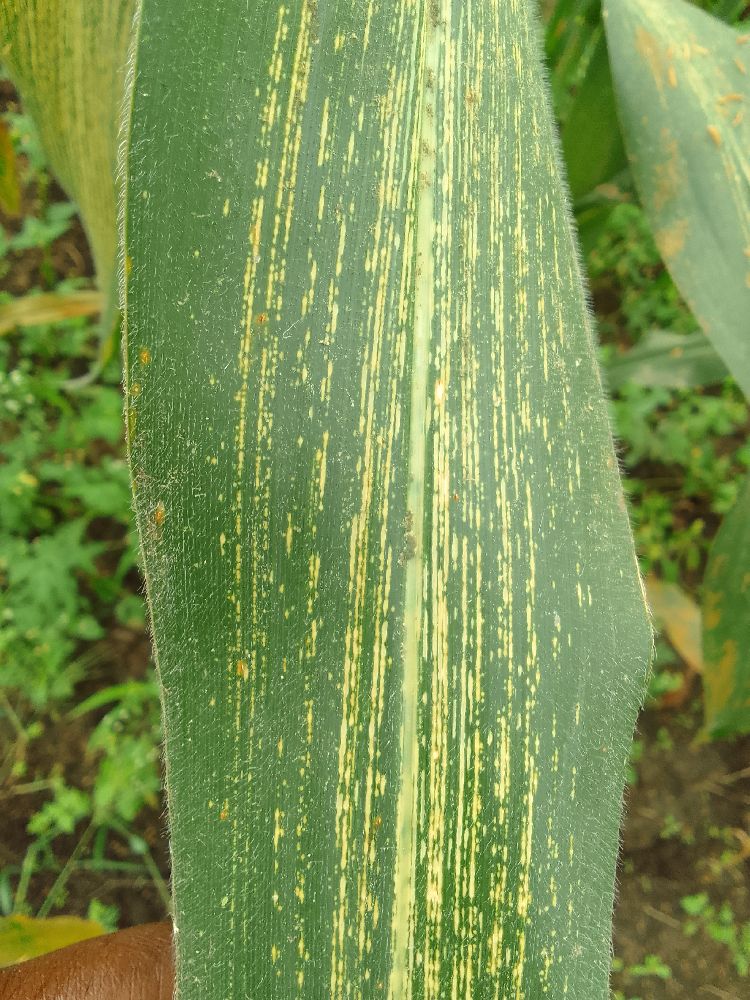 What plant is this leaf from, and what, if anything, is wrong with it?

maize, maize streak virus
